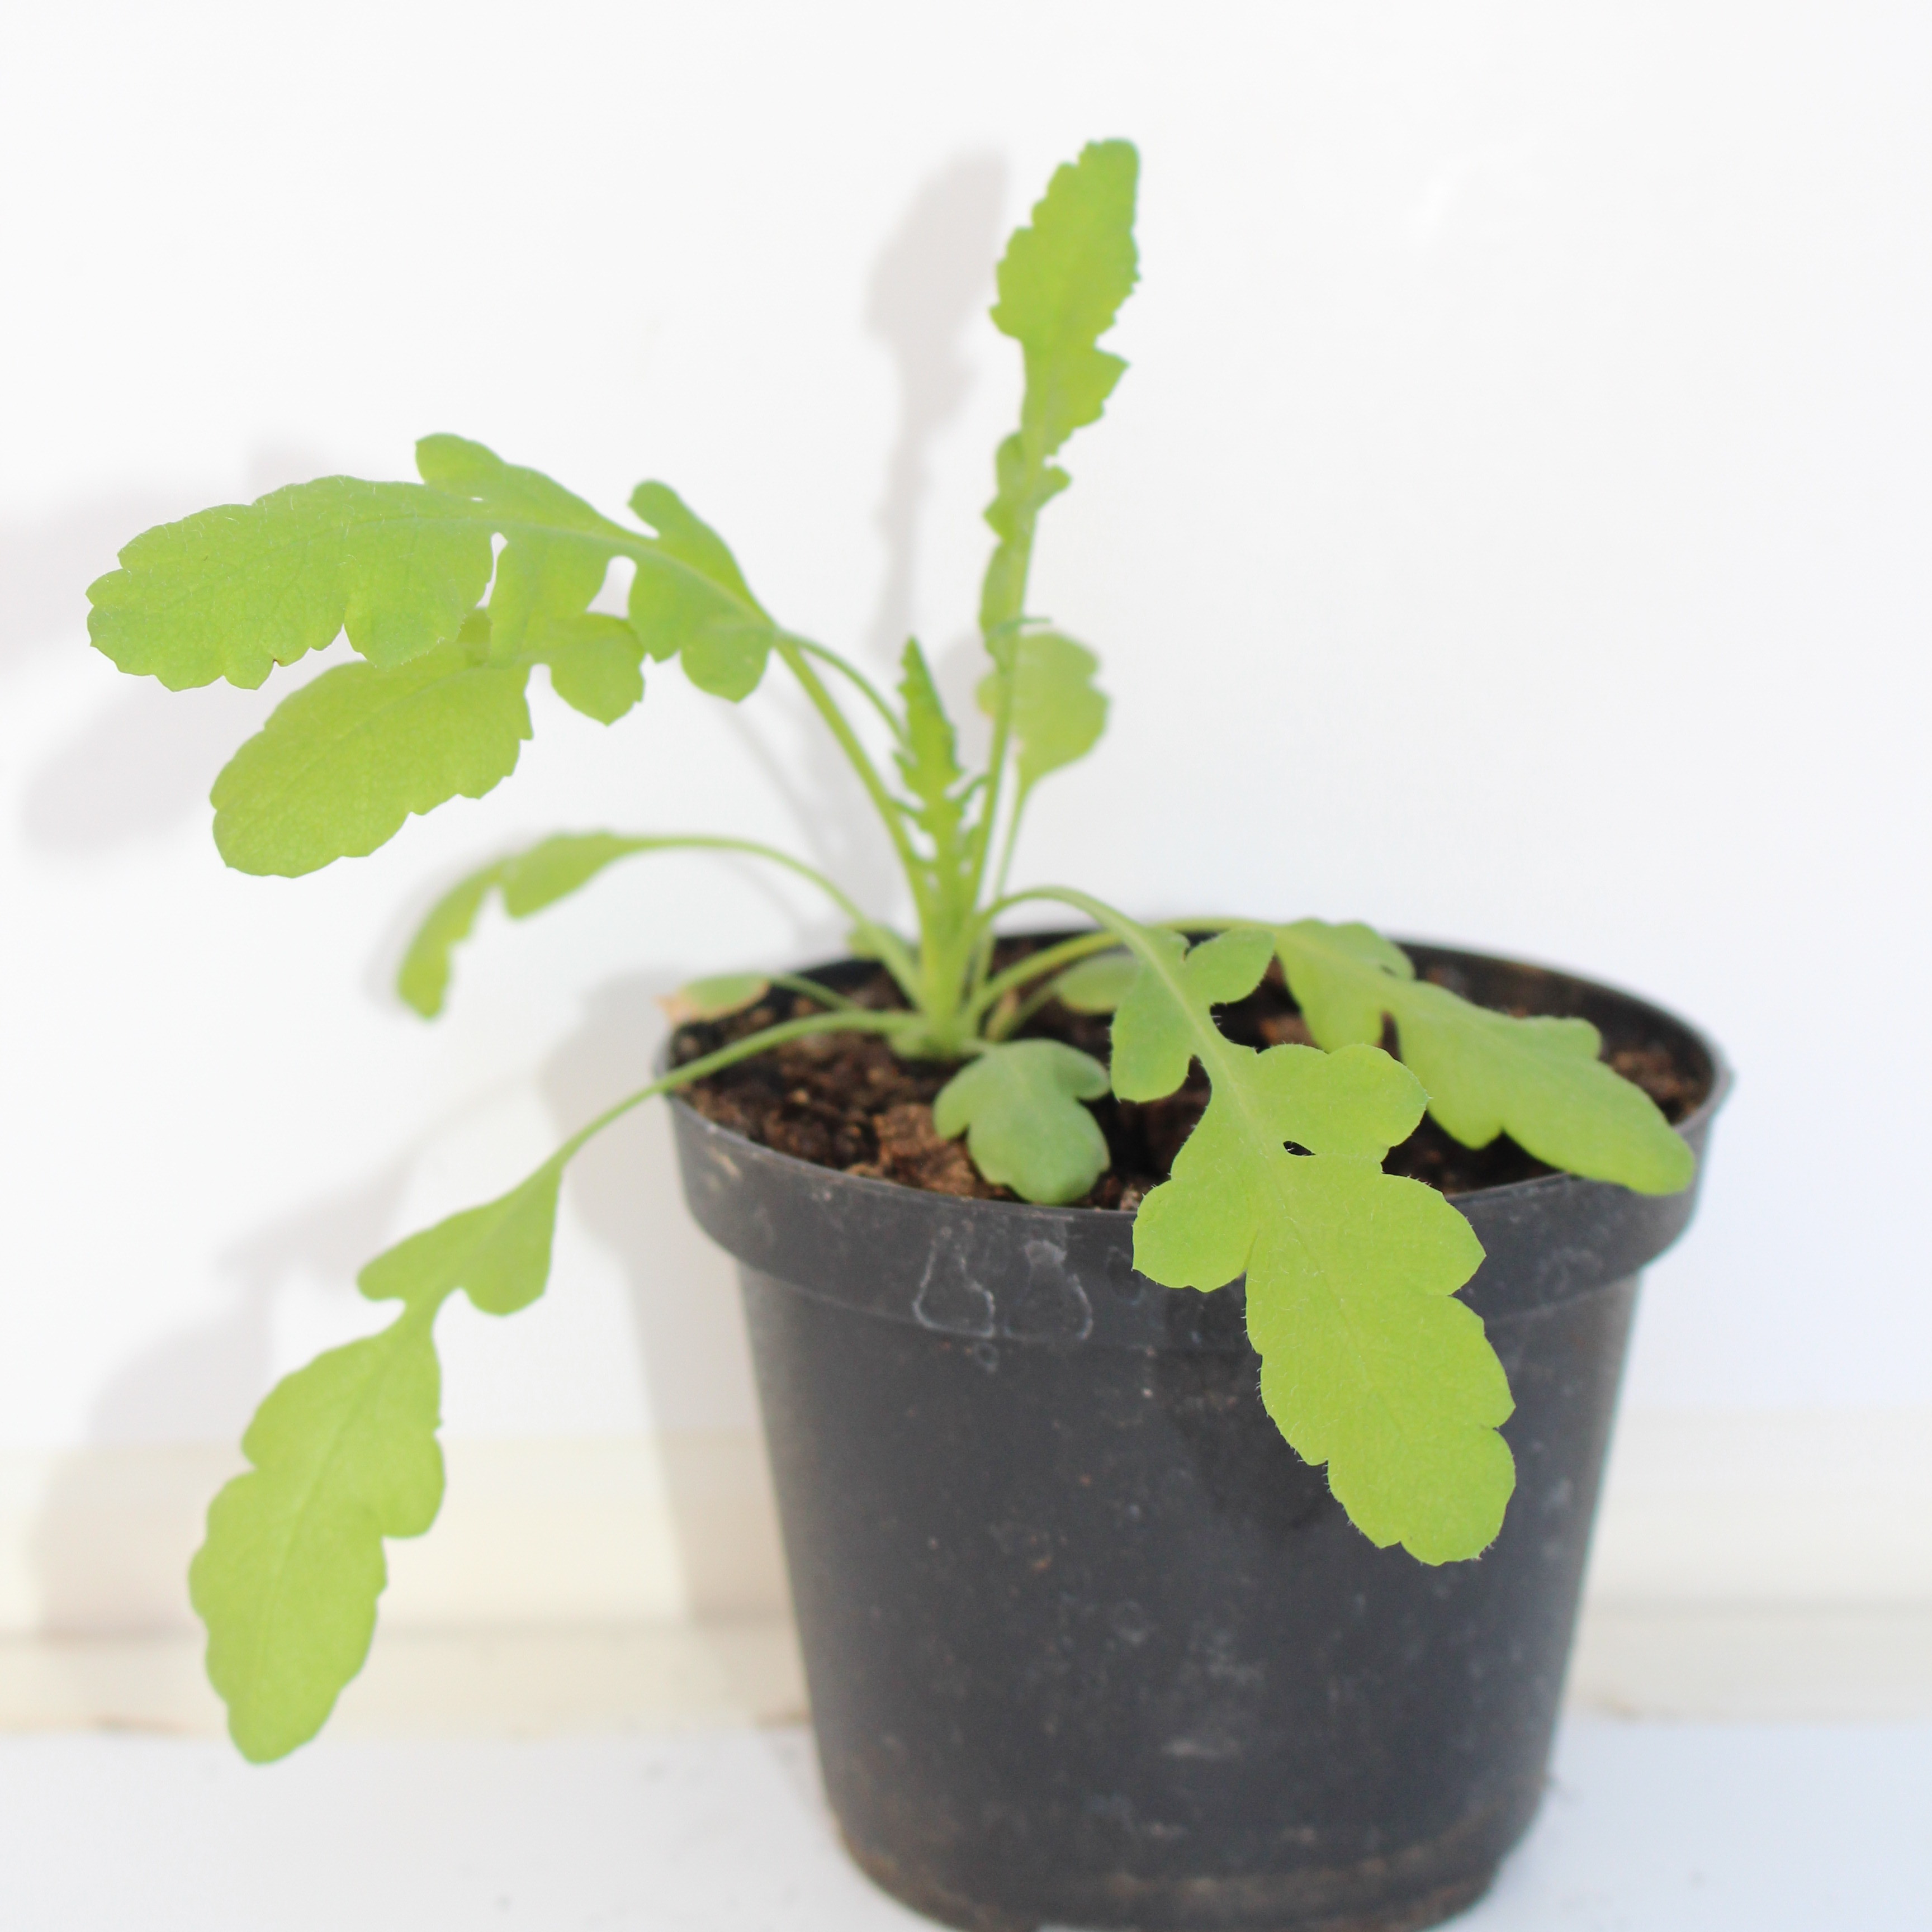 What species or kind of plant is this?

Papaver rhoeas
